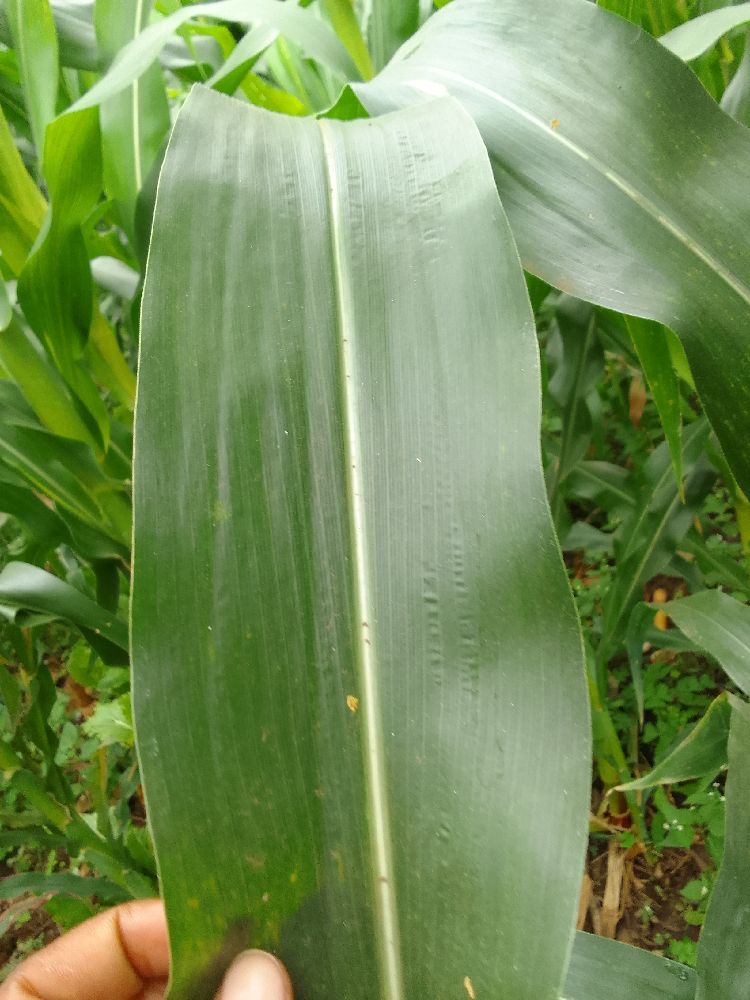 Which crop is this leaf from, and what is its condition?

maize, healthy
